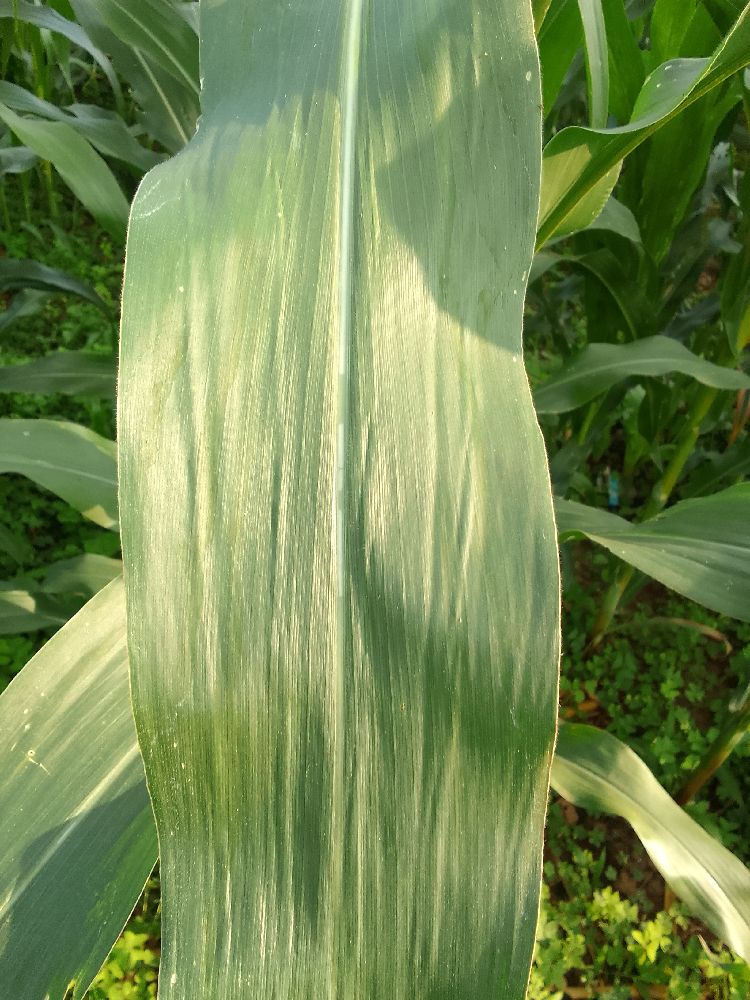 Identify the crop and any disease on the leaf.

maize, healthy
